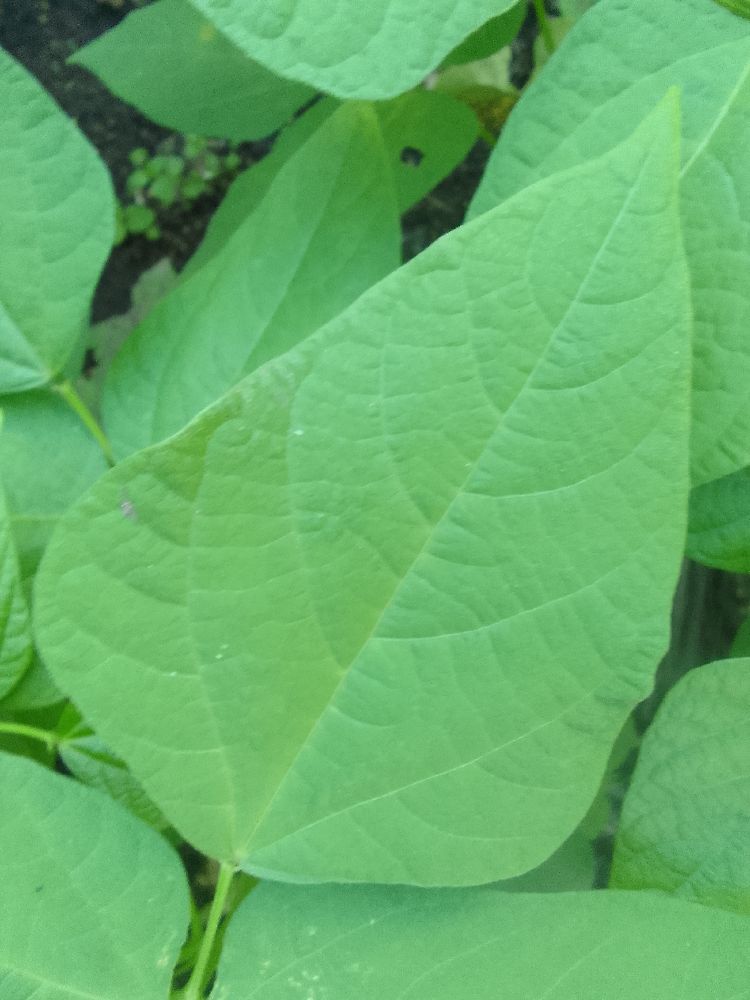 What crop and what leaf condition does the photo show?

common bean, healthy
